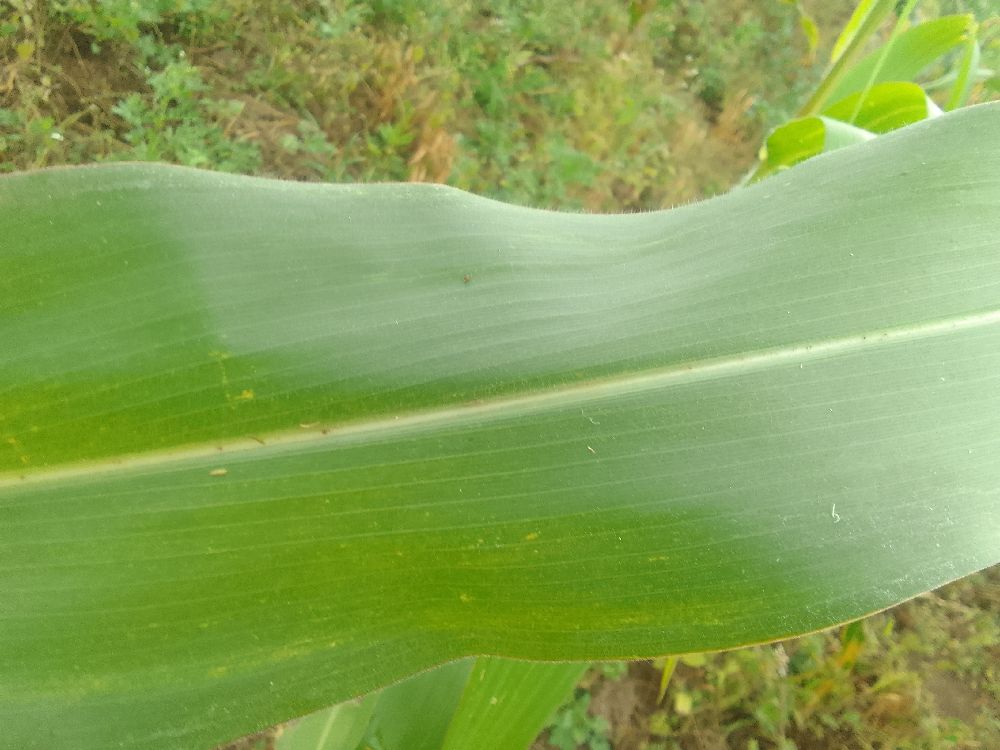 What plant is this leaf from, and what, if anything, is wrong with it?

maize, healthy
